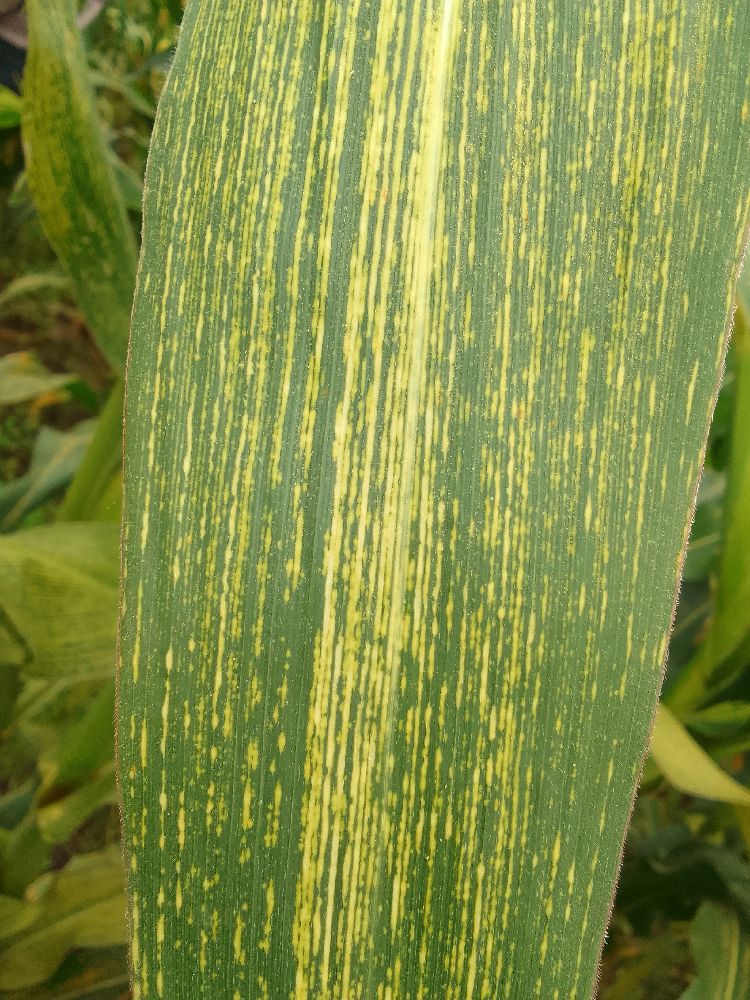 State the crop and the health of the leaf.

maize, maize streak virus
